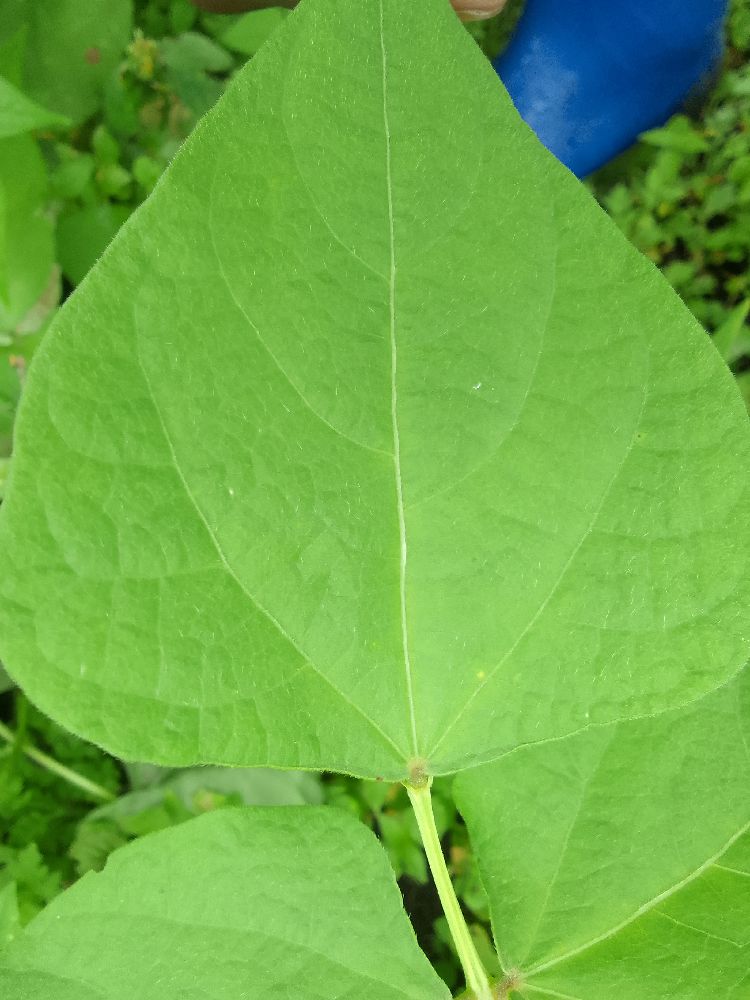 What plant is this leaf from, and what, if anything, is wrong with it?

common bean, healthy
